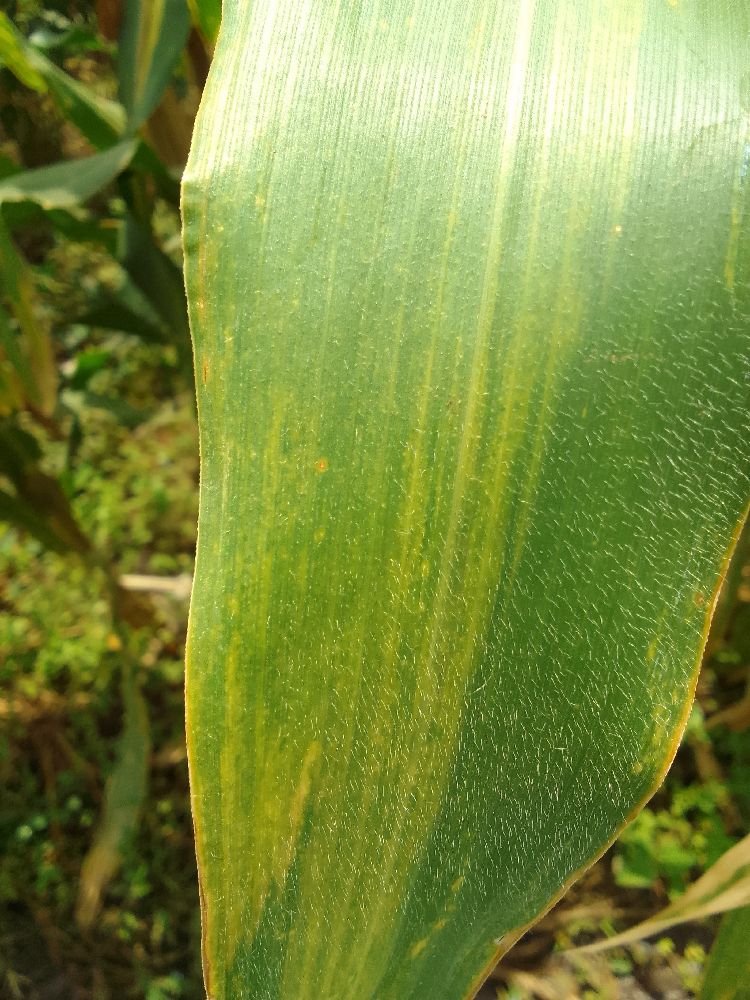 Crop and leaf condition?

maize, maize lethal necrosis
